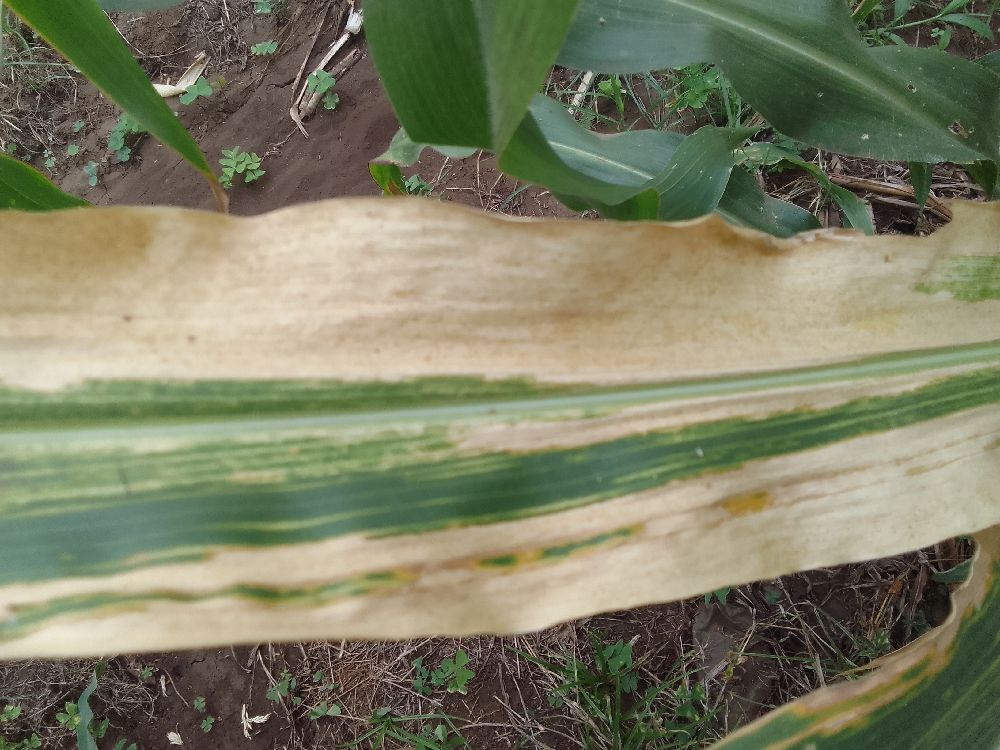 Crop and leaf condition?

maize, maize lethal necrosis
